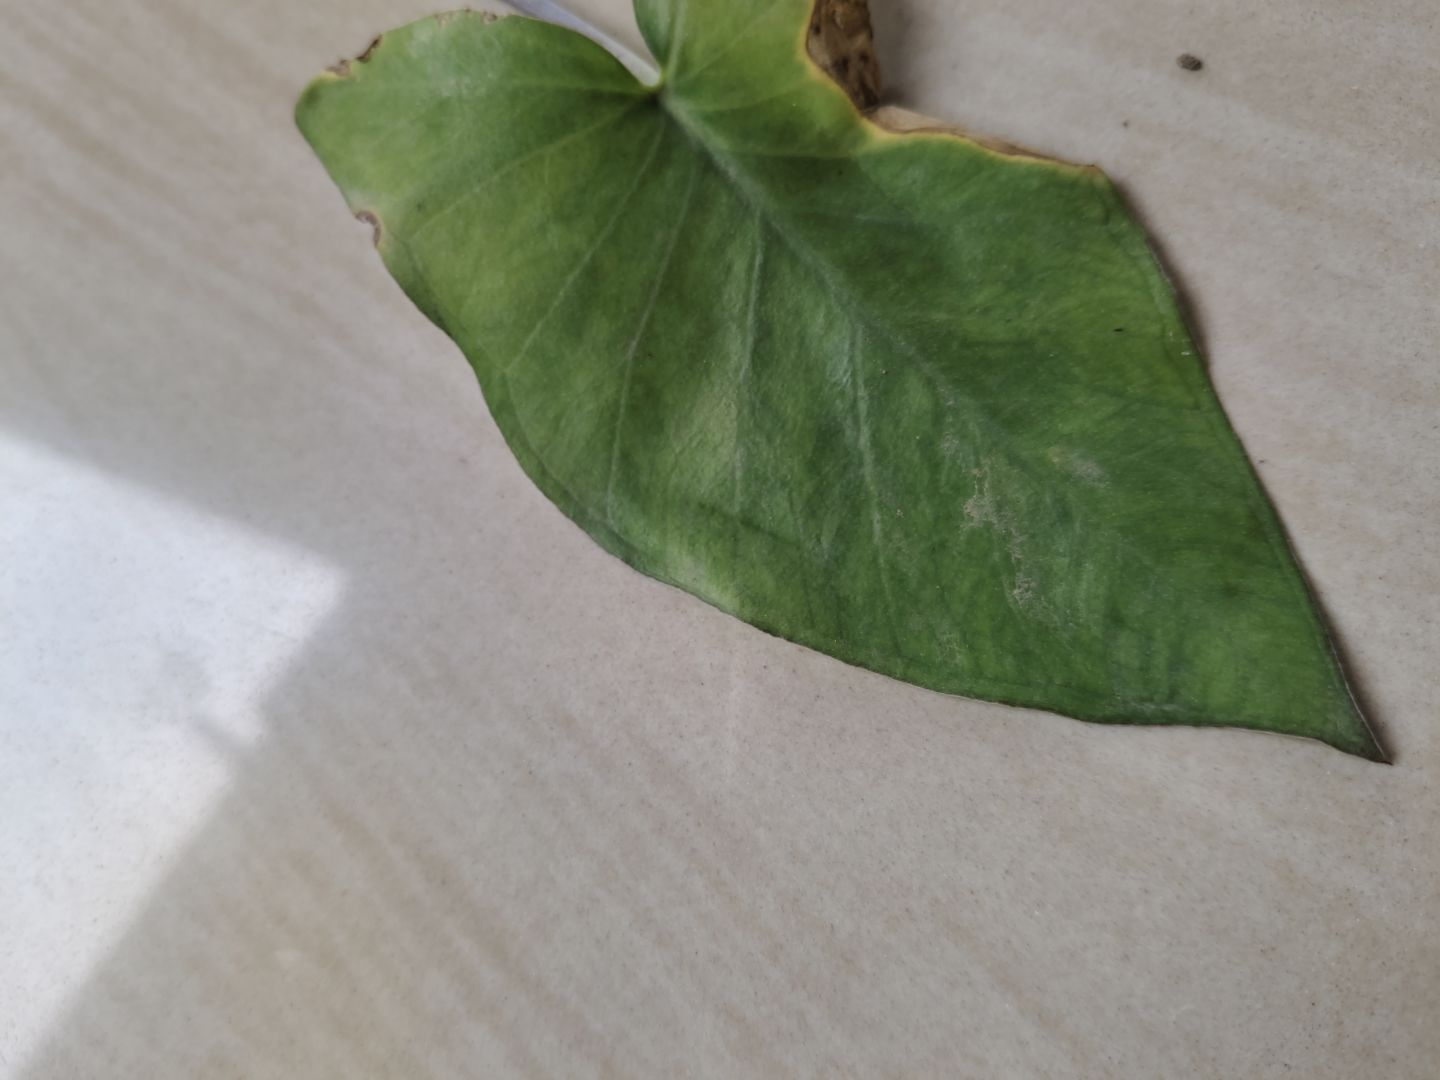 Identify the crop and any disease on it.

taro, leaf blight
